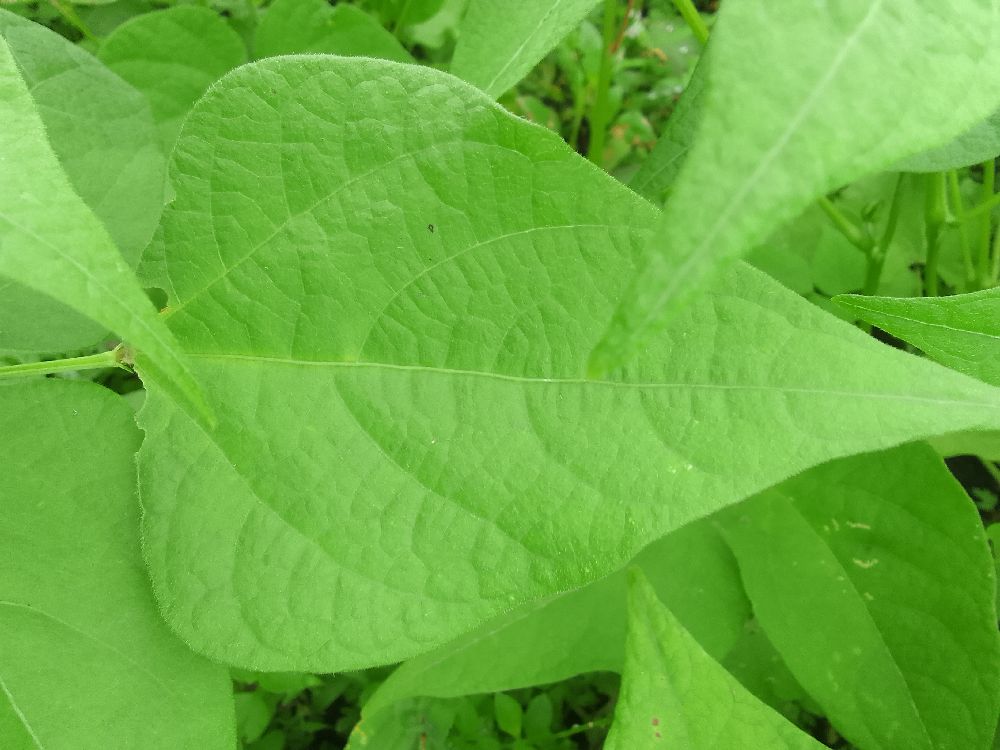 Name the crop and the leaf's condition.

common bean, healthy
